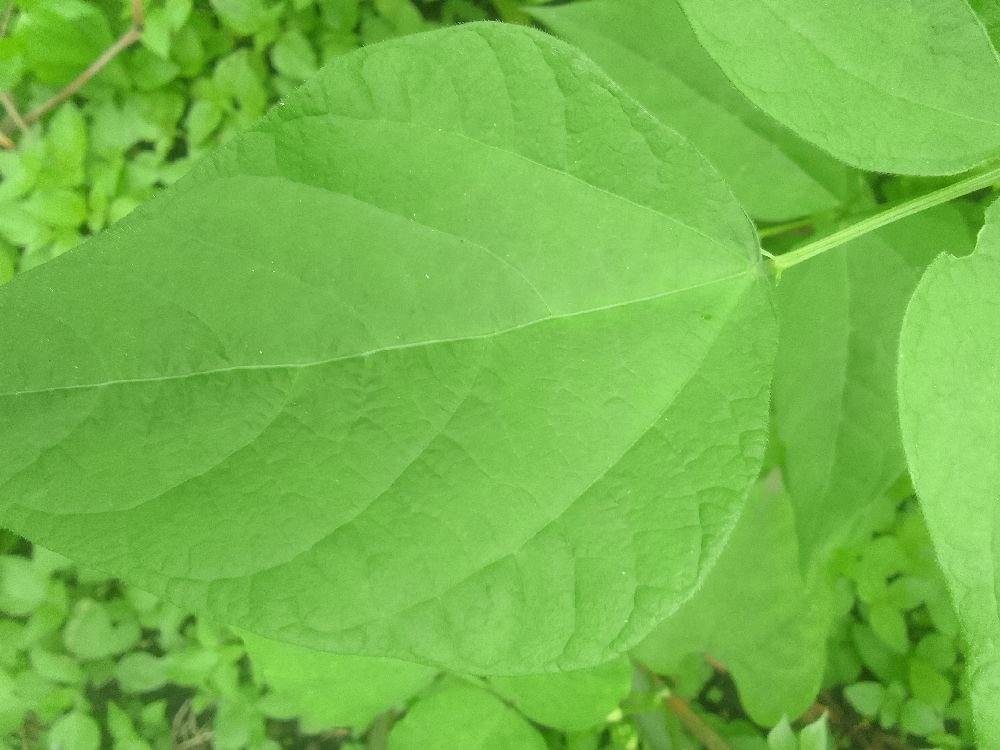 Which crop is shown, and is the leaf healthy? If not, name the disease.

common bean, healthy
